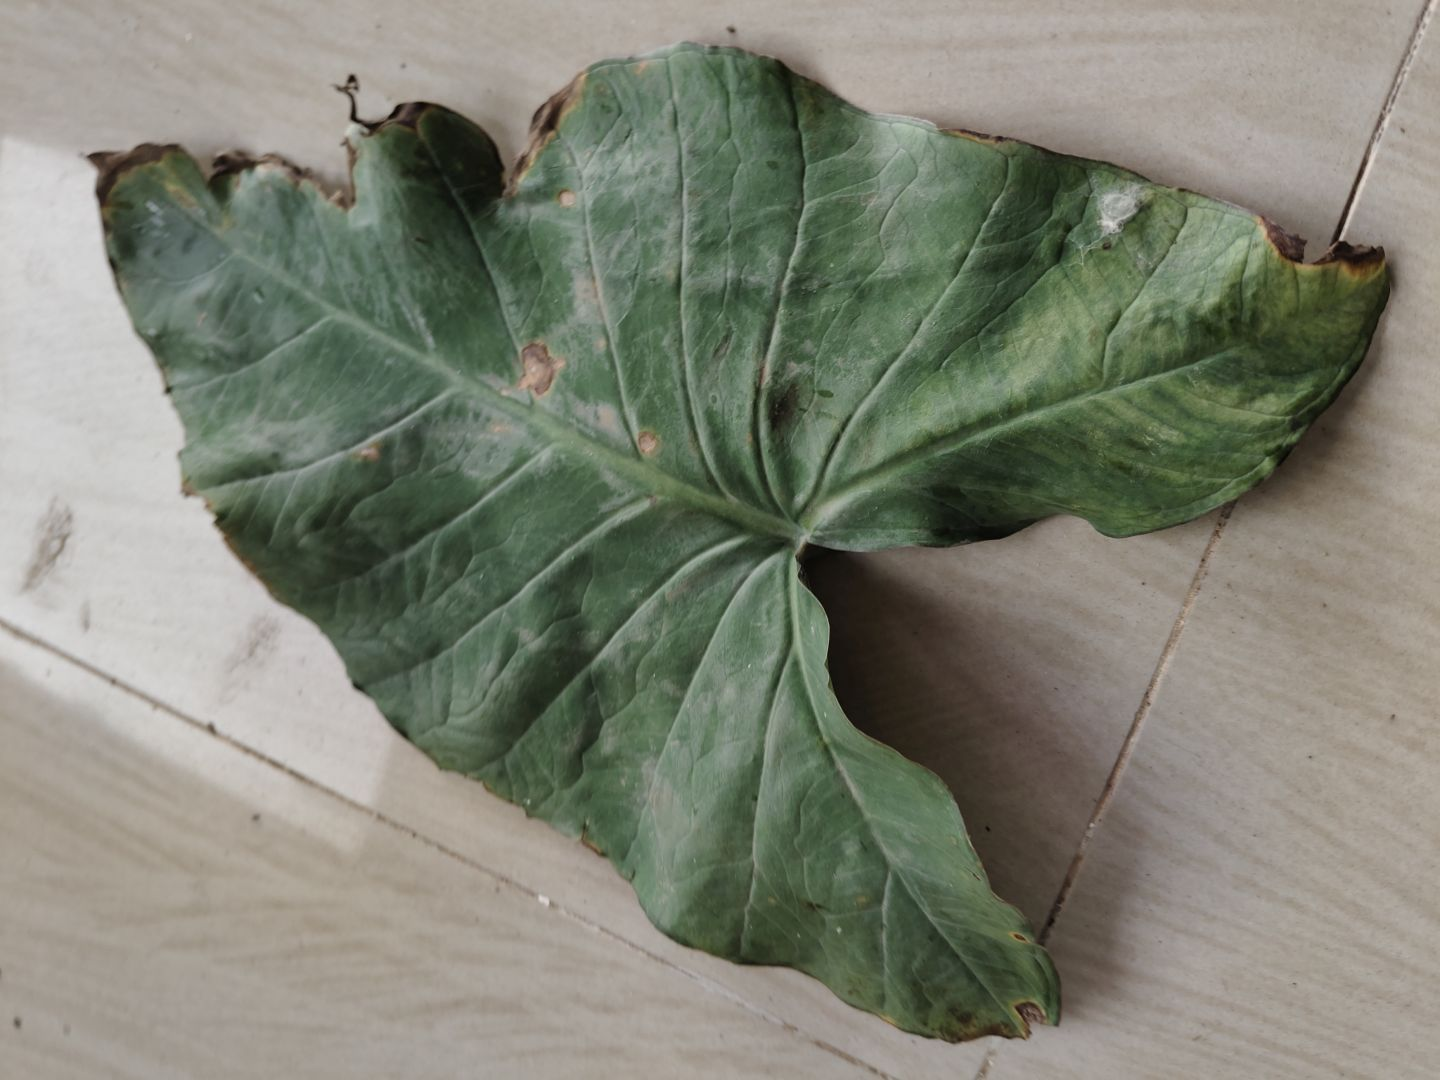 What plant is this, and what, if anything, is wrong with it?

taro, leaf blight
